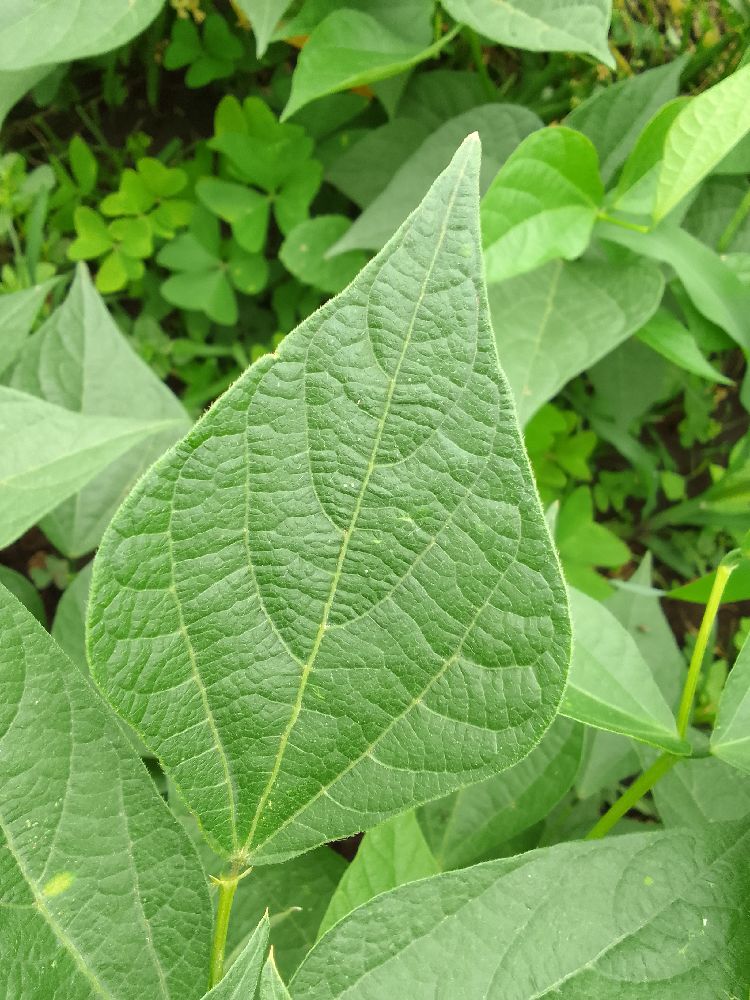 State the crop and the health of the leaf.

common bean, healthy
